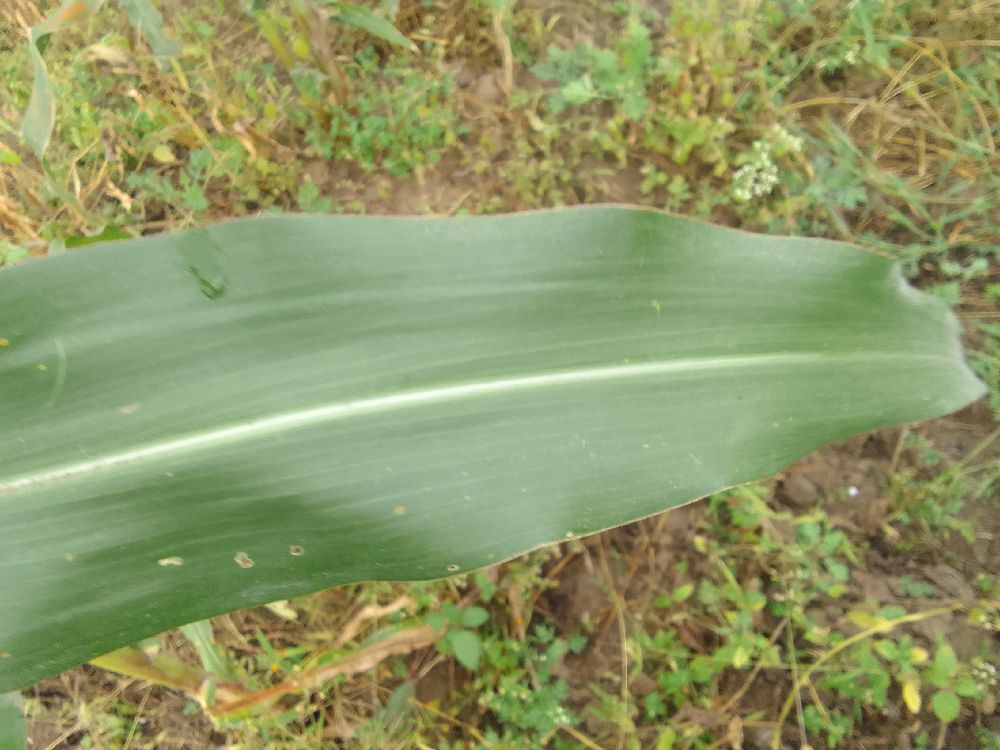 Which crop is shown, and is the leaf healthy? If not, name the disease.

maize, healthy
